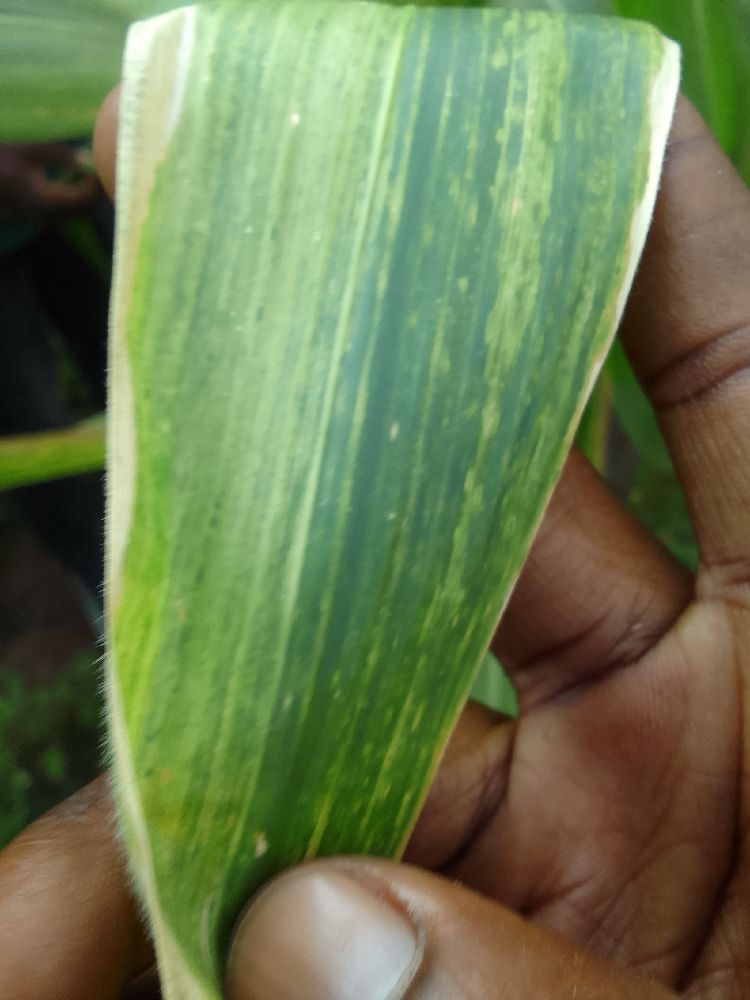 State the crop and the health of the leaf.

maize, maize lethal necrosis
